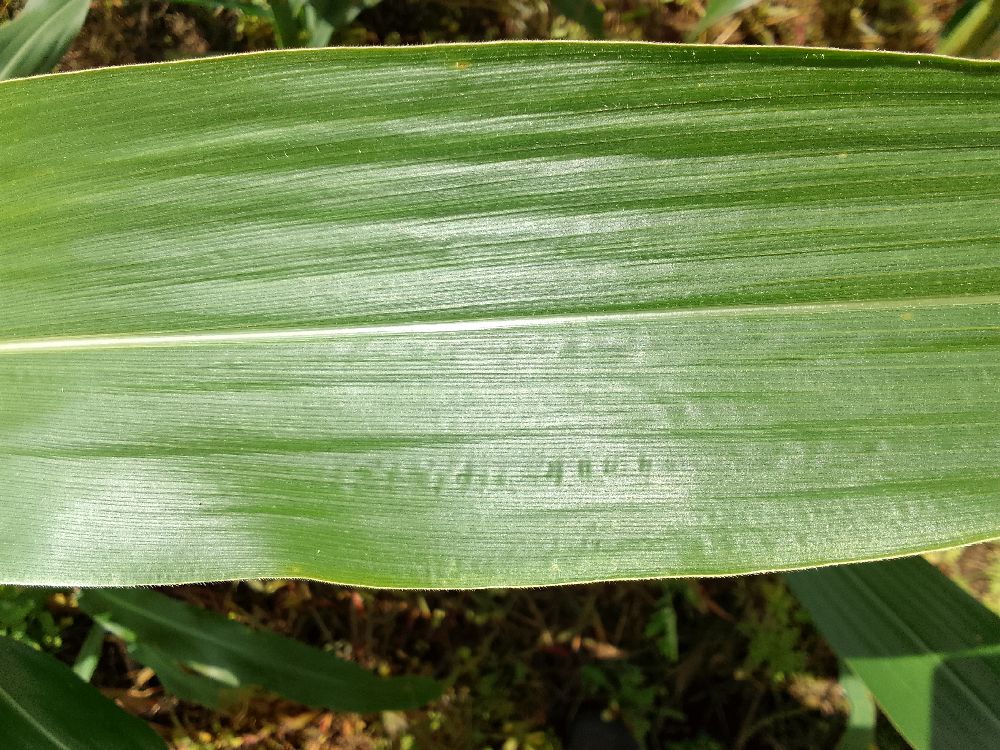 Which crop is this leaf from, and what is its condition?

maize, healthy
